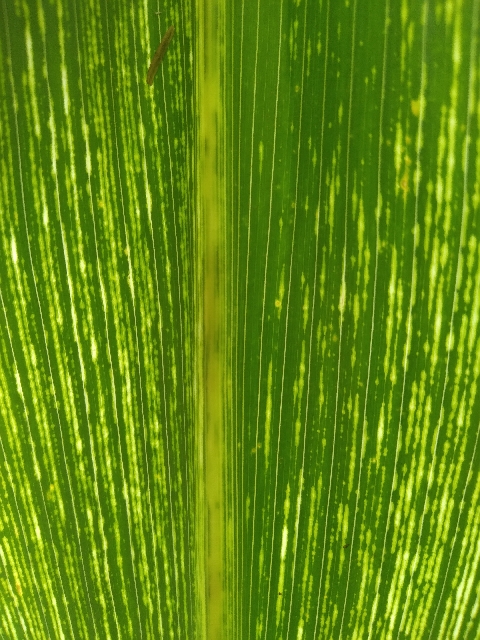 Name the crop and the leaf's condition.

maize, maize streak virus
